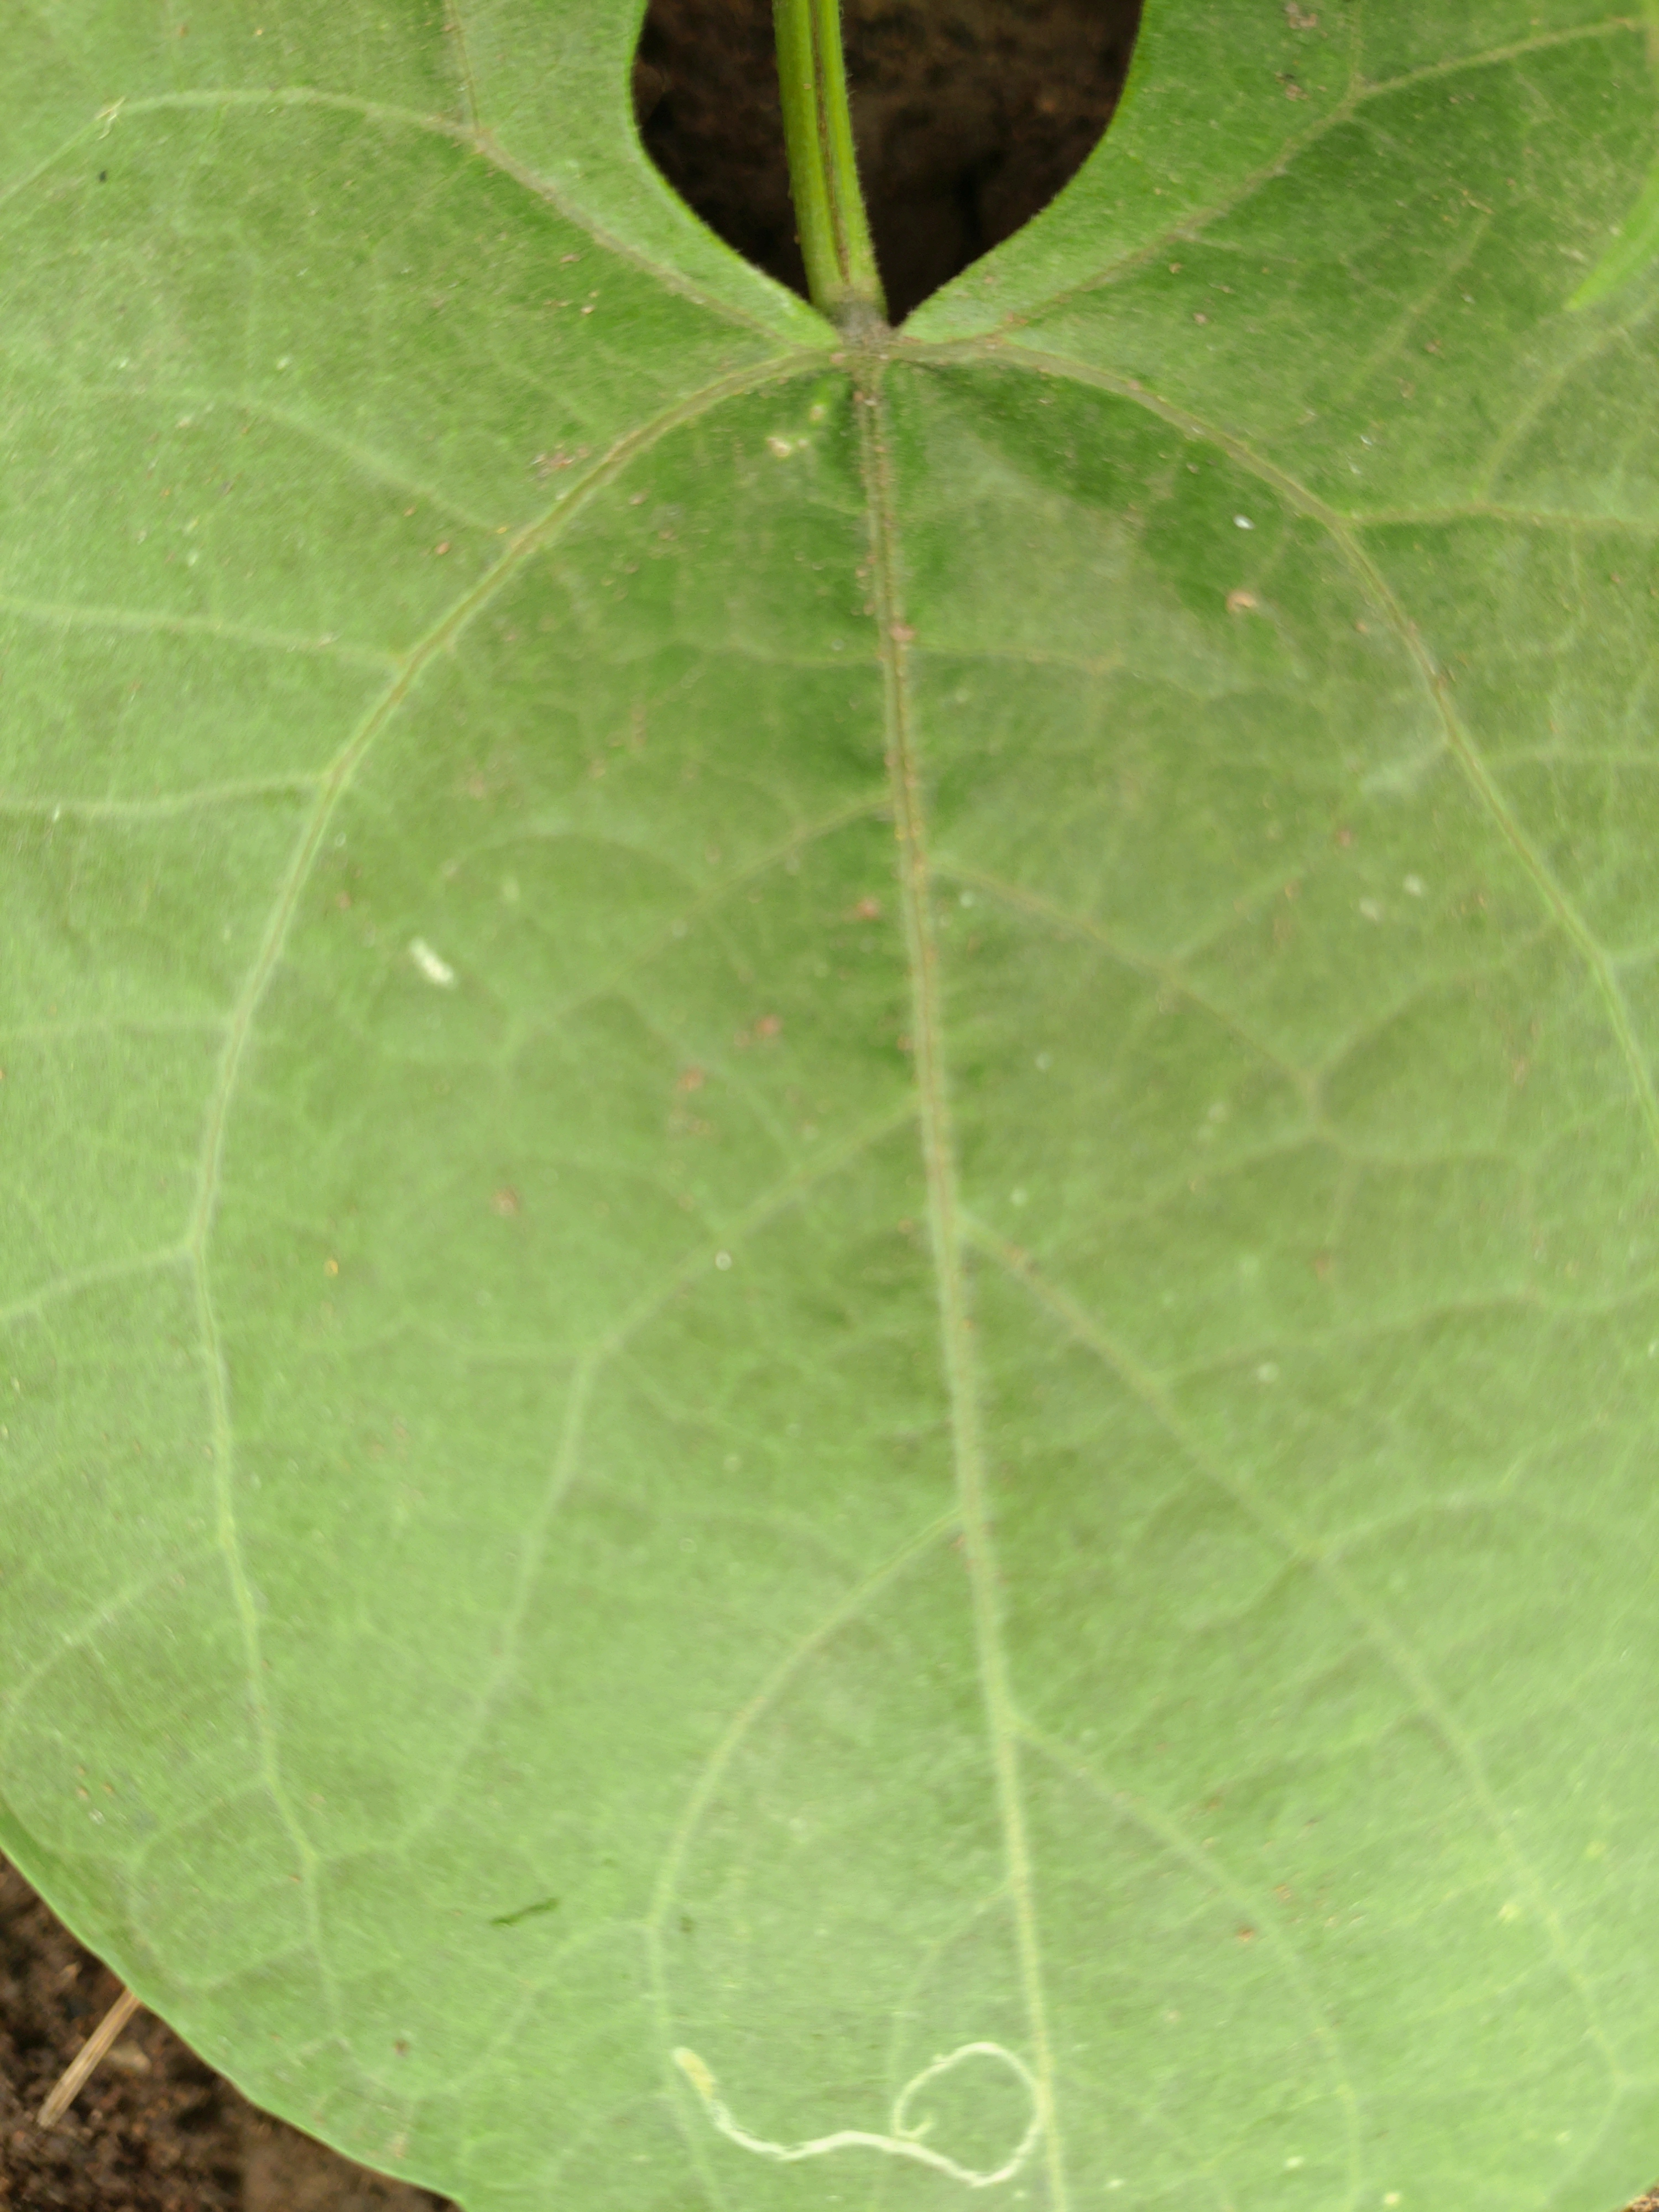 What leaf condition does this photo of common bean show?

healthy
